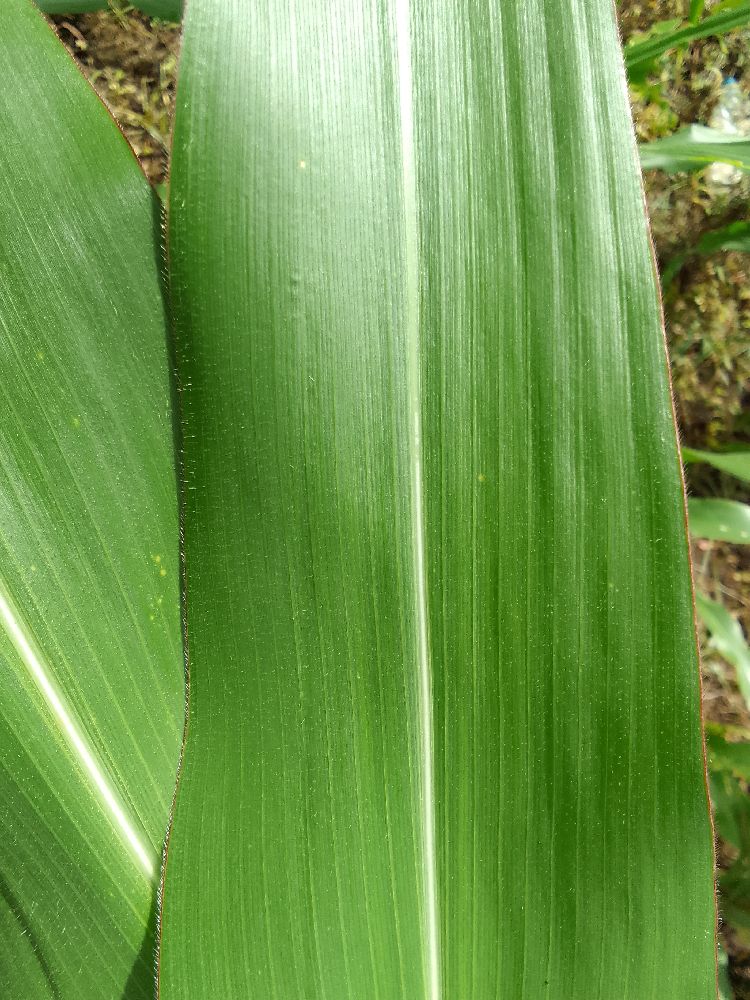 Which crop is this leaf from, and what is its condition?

maize, healthy
